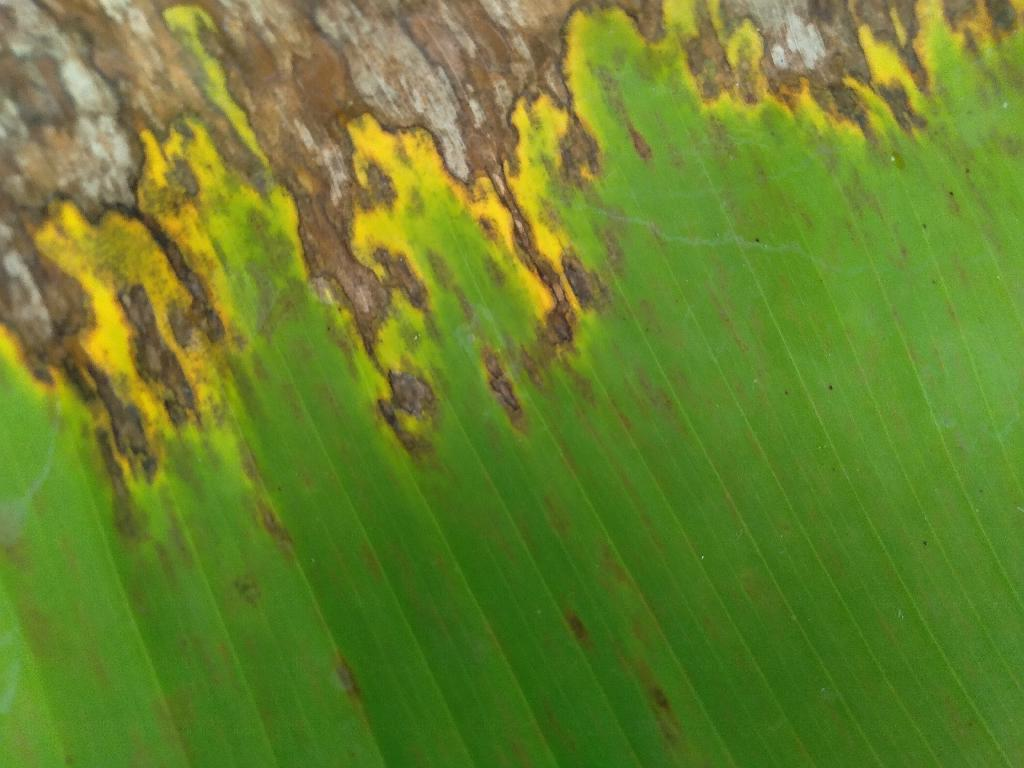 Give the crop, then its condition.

banana, black sigatoka
